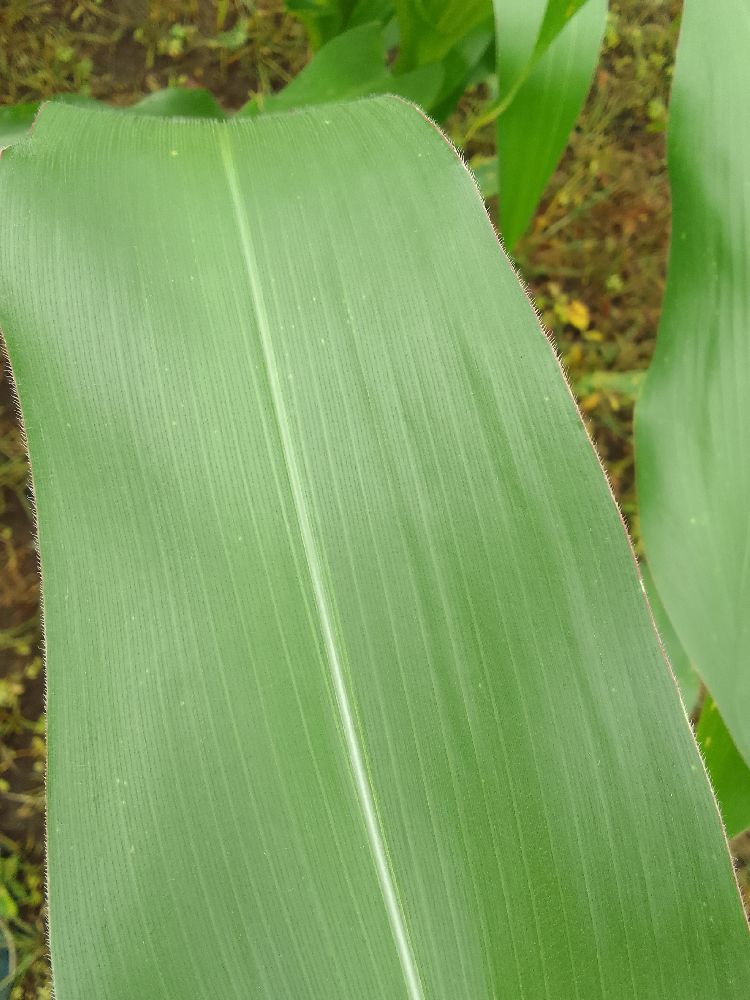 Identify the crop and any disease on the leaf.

maize, healthy
